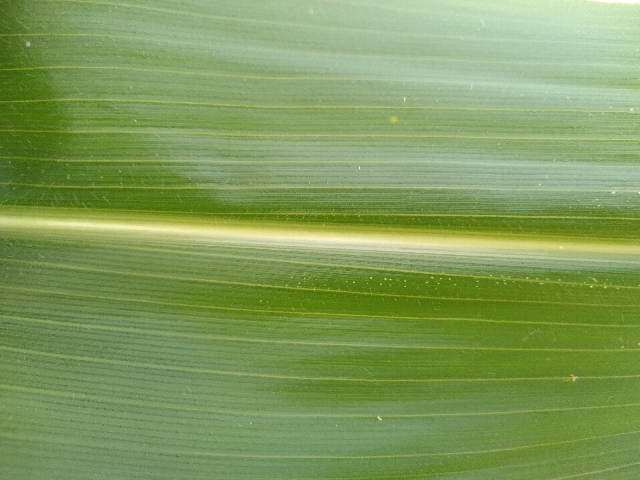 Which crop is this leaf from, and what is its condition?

maize, healthy
